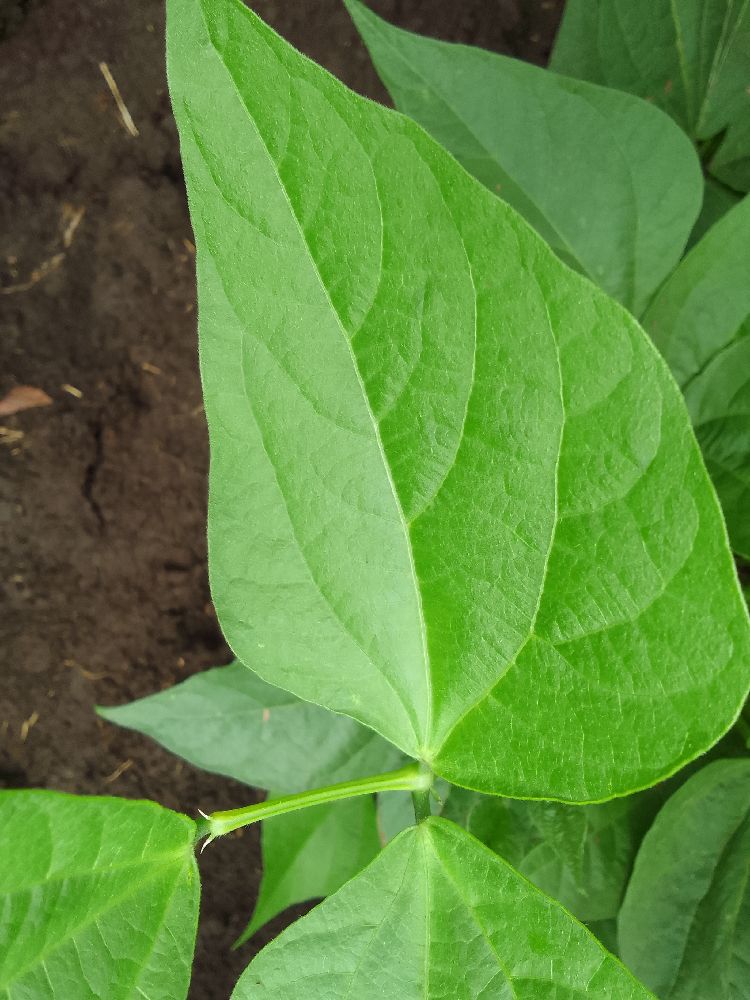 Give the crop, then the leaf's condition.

common bean, healthy
